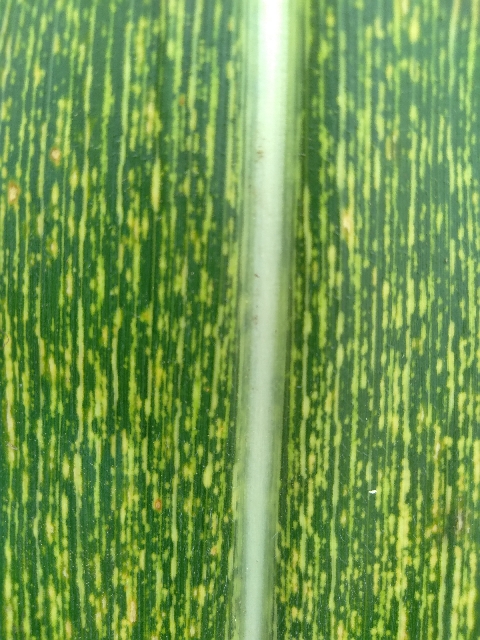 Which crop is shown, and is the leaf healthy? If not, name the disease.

maize, maize streak virus
